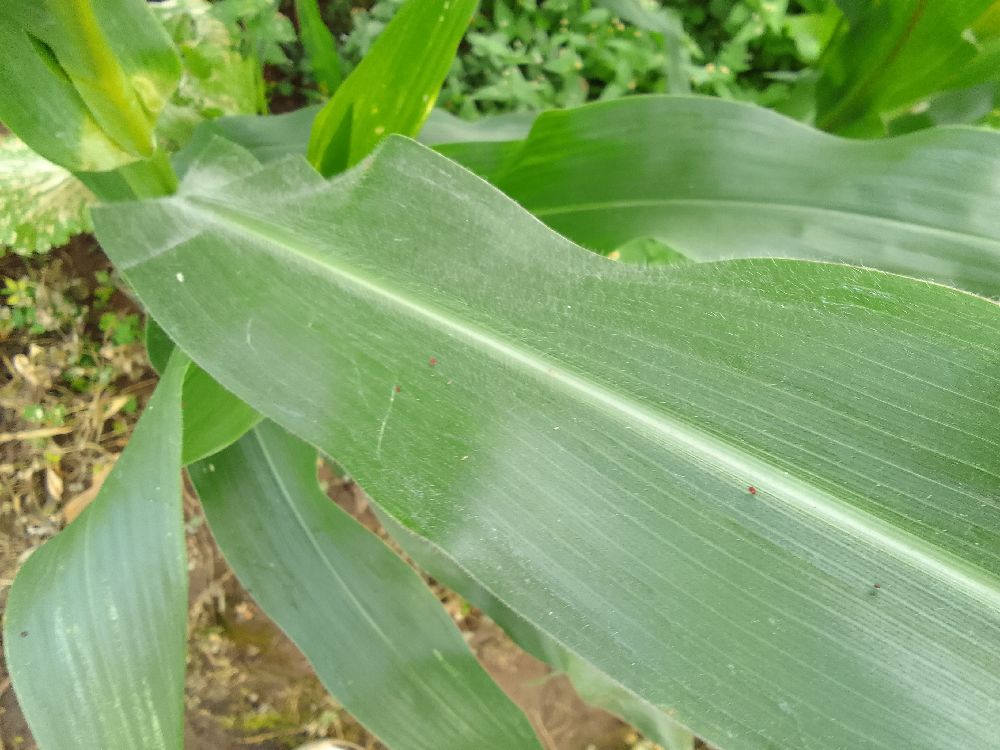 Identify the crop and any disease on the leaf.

maize, healthy
